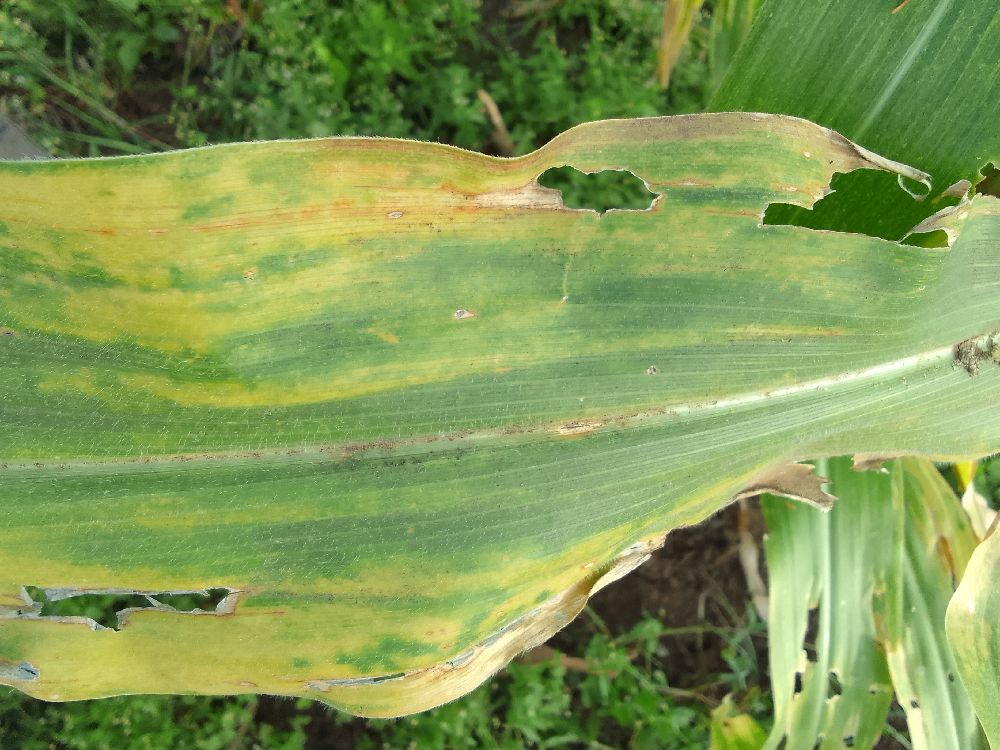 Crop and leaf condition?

maize, maize lethal necrosis
